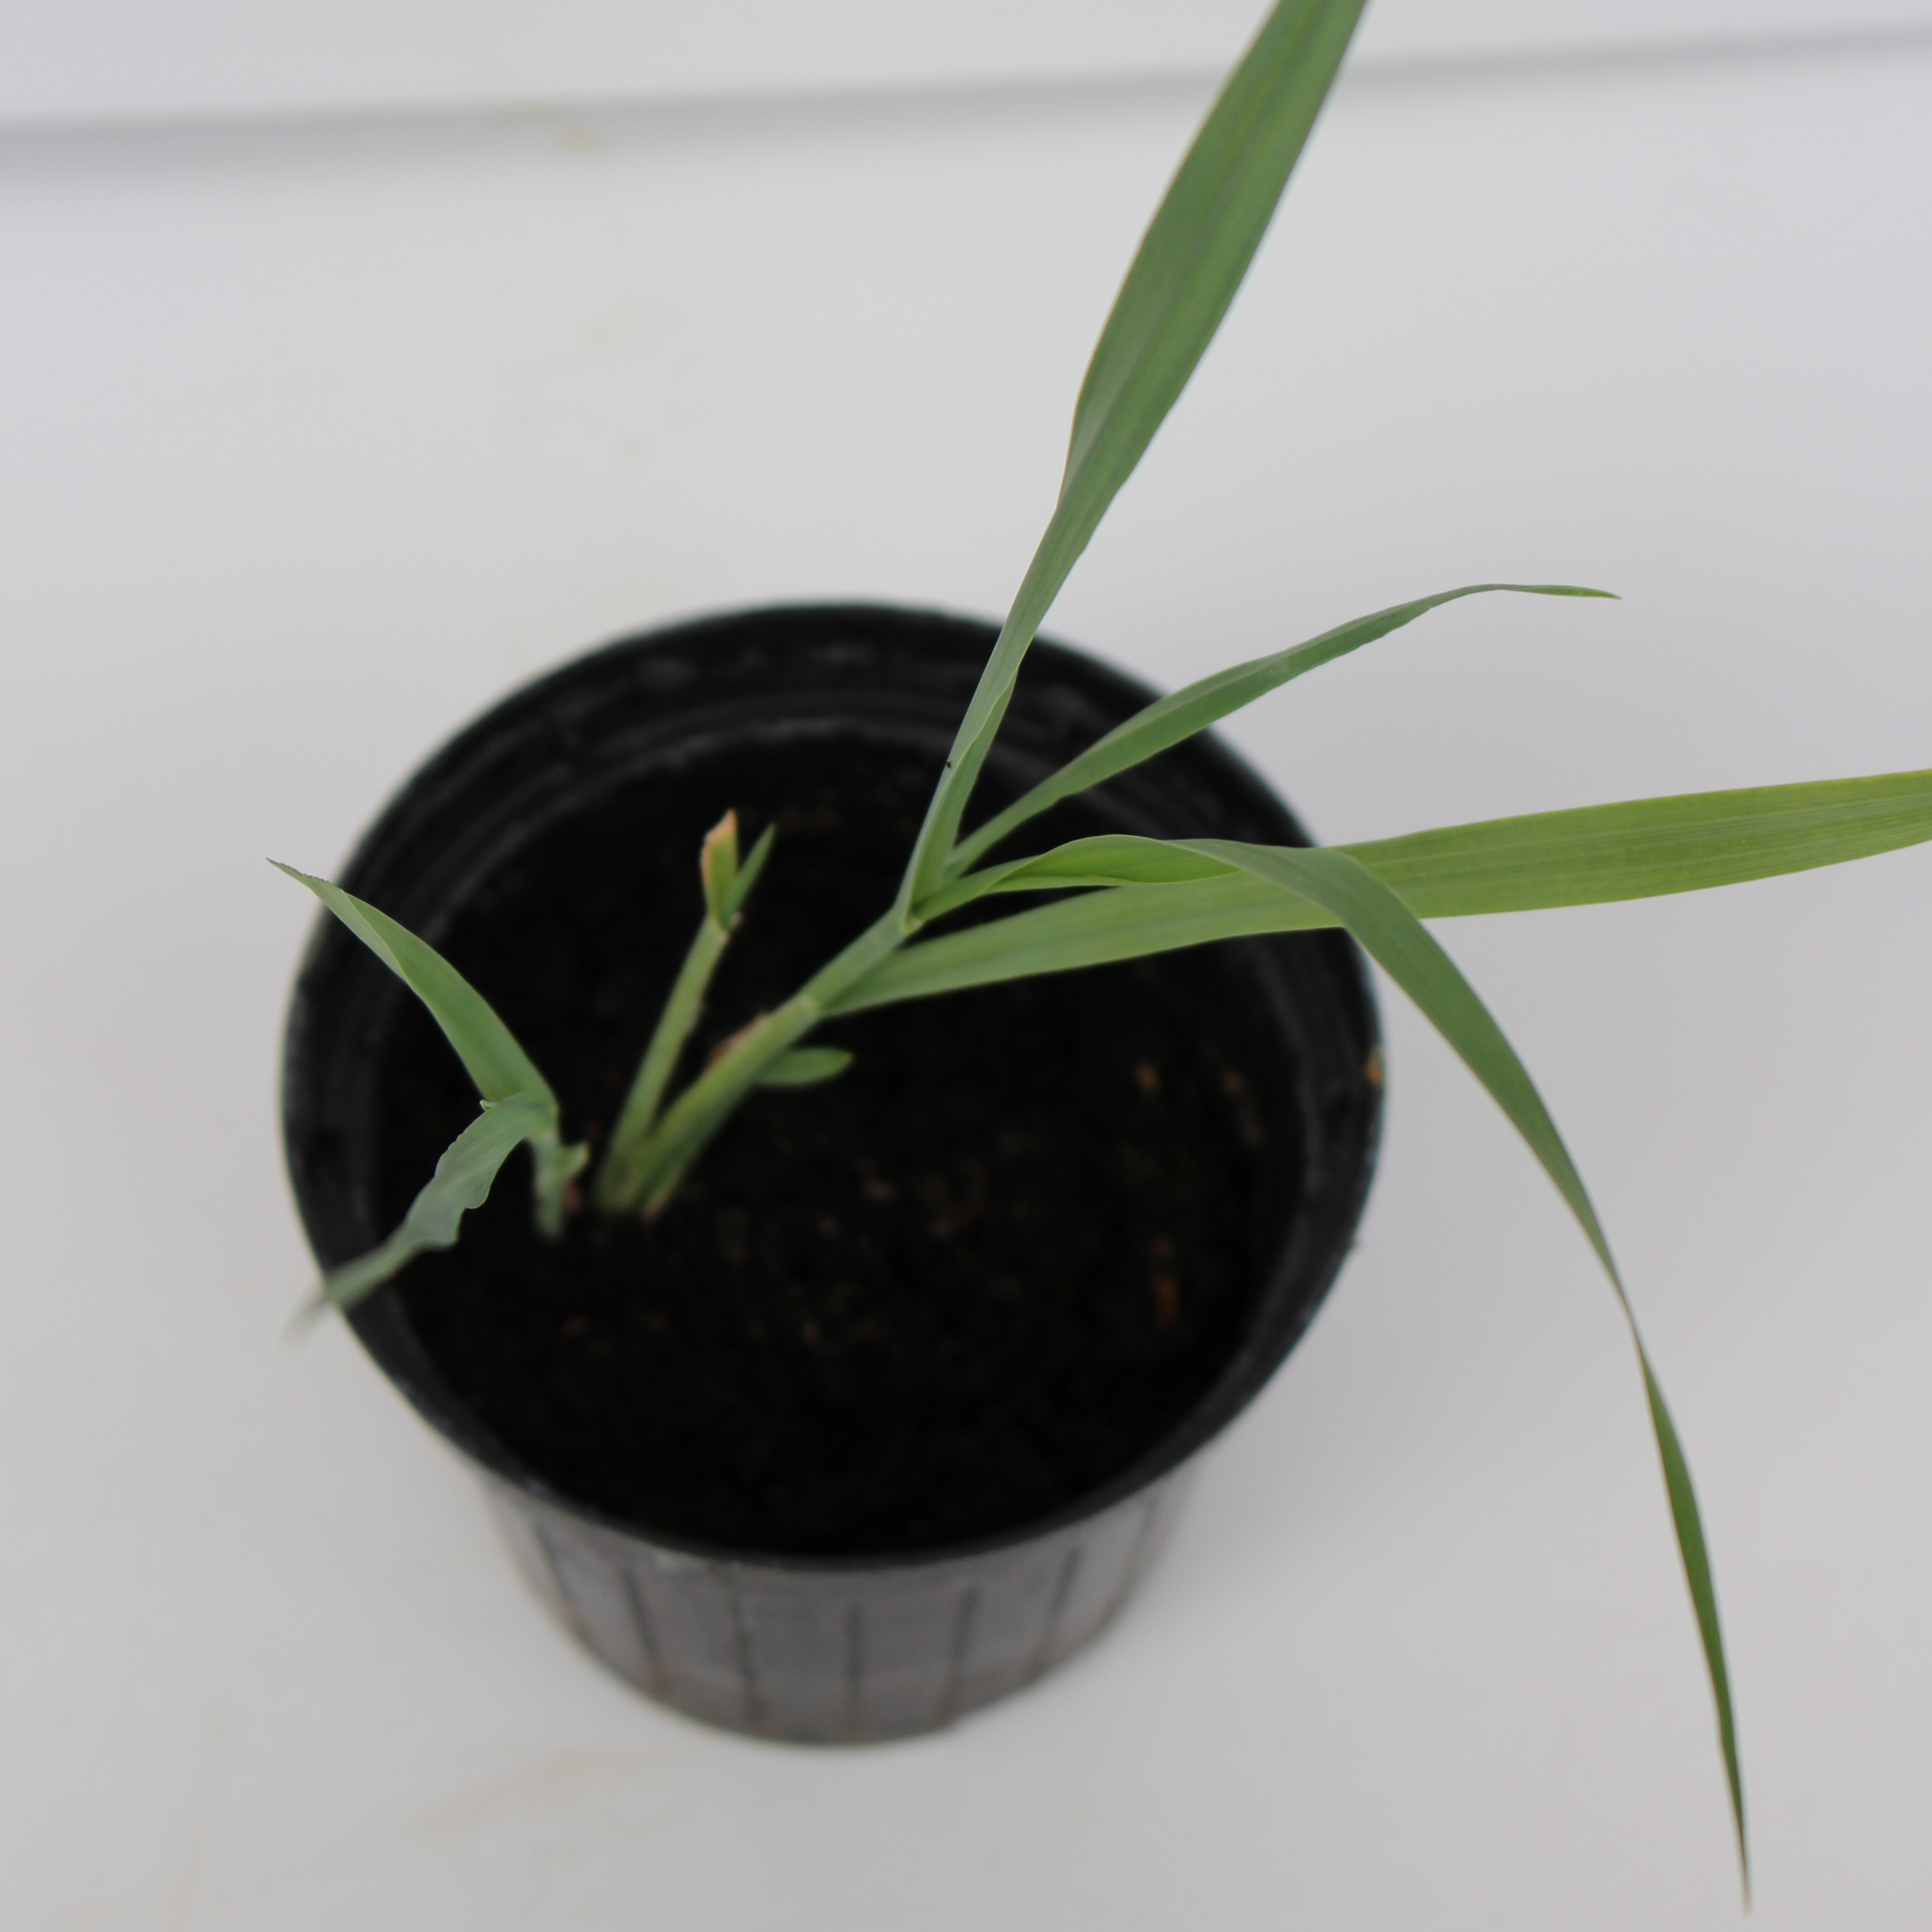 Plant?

Avena sterilis
